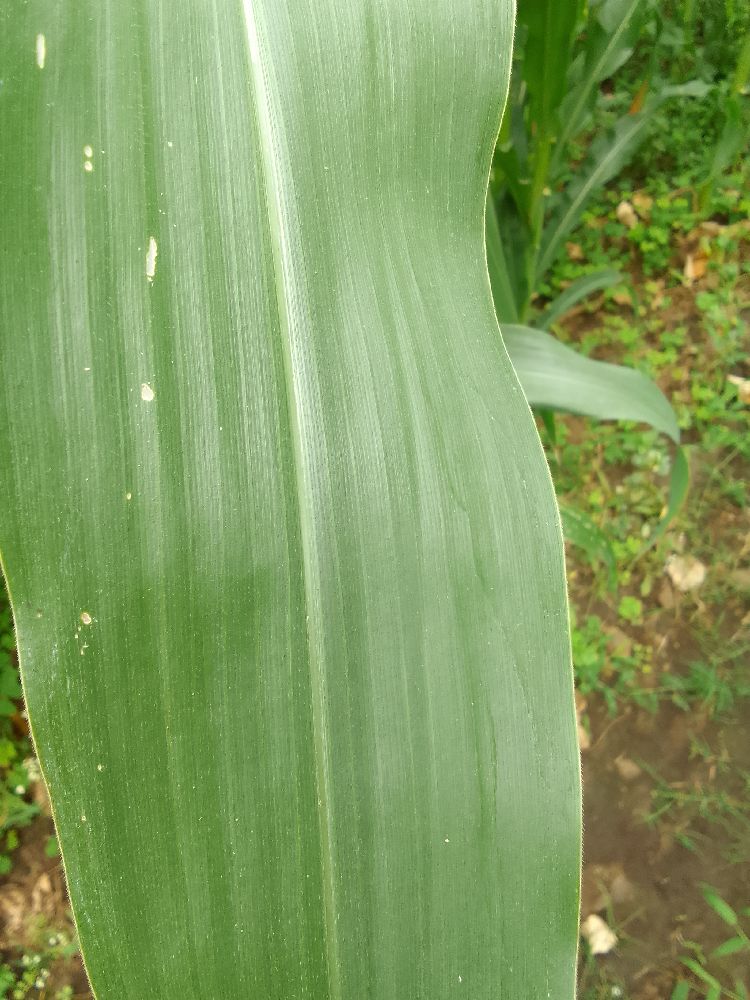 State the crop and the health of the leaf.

maize, healthy
